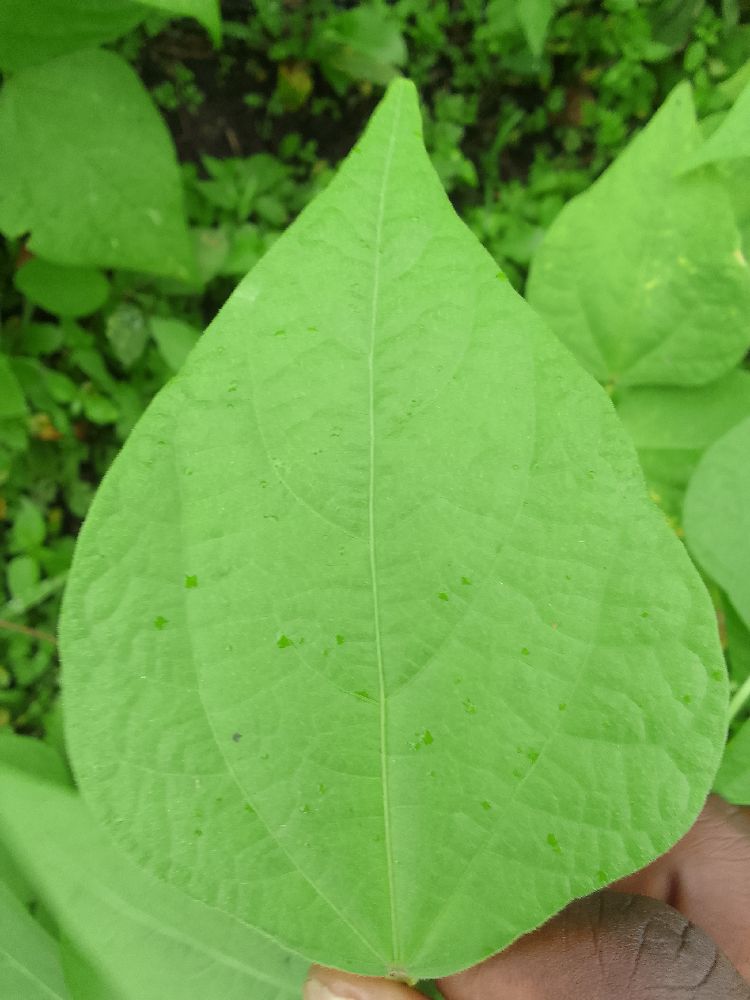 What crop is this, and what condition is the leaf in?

common bean, healthy
